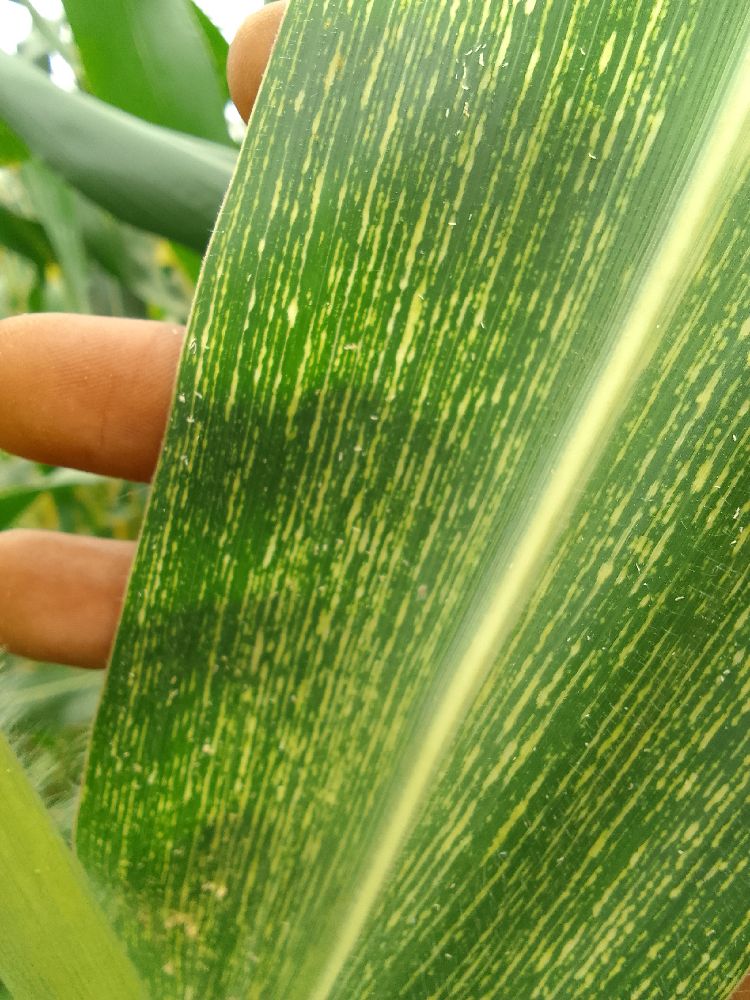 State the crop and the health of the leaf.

maize, maize streak virus
